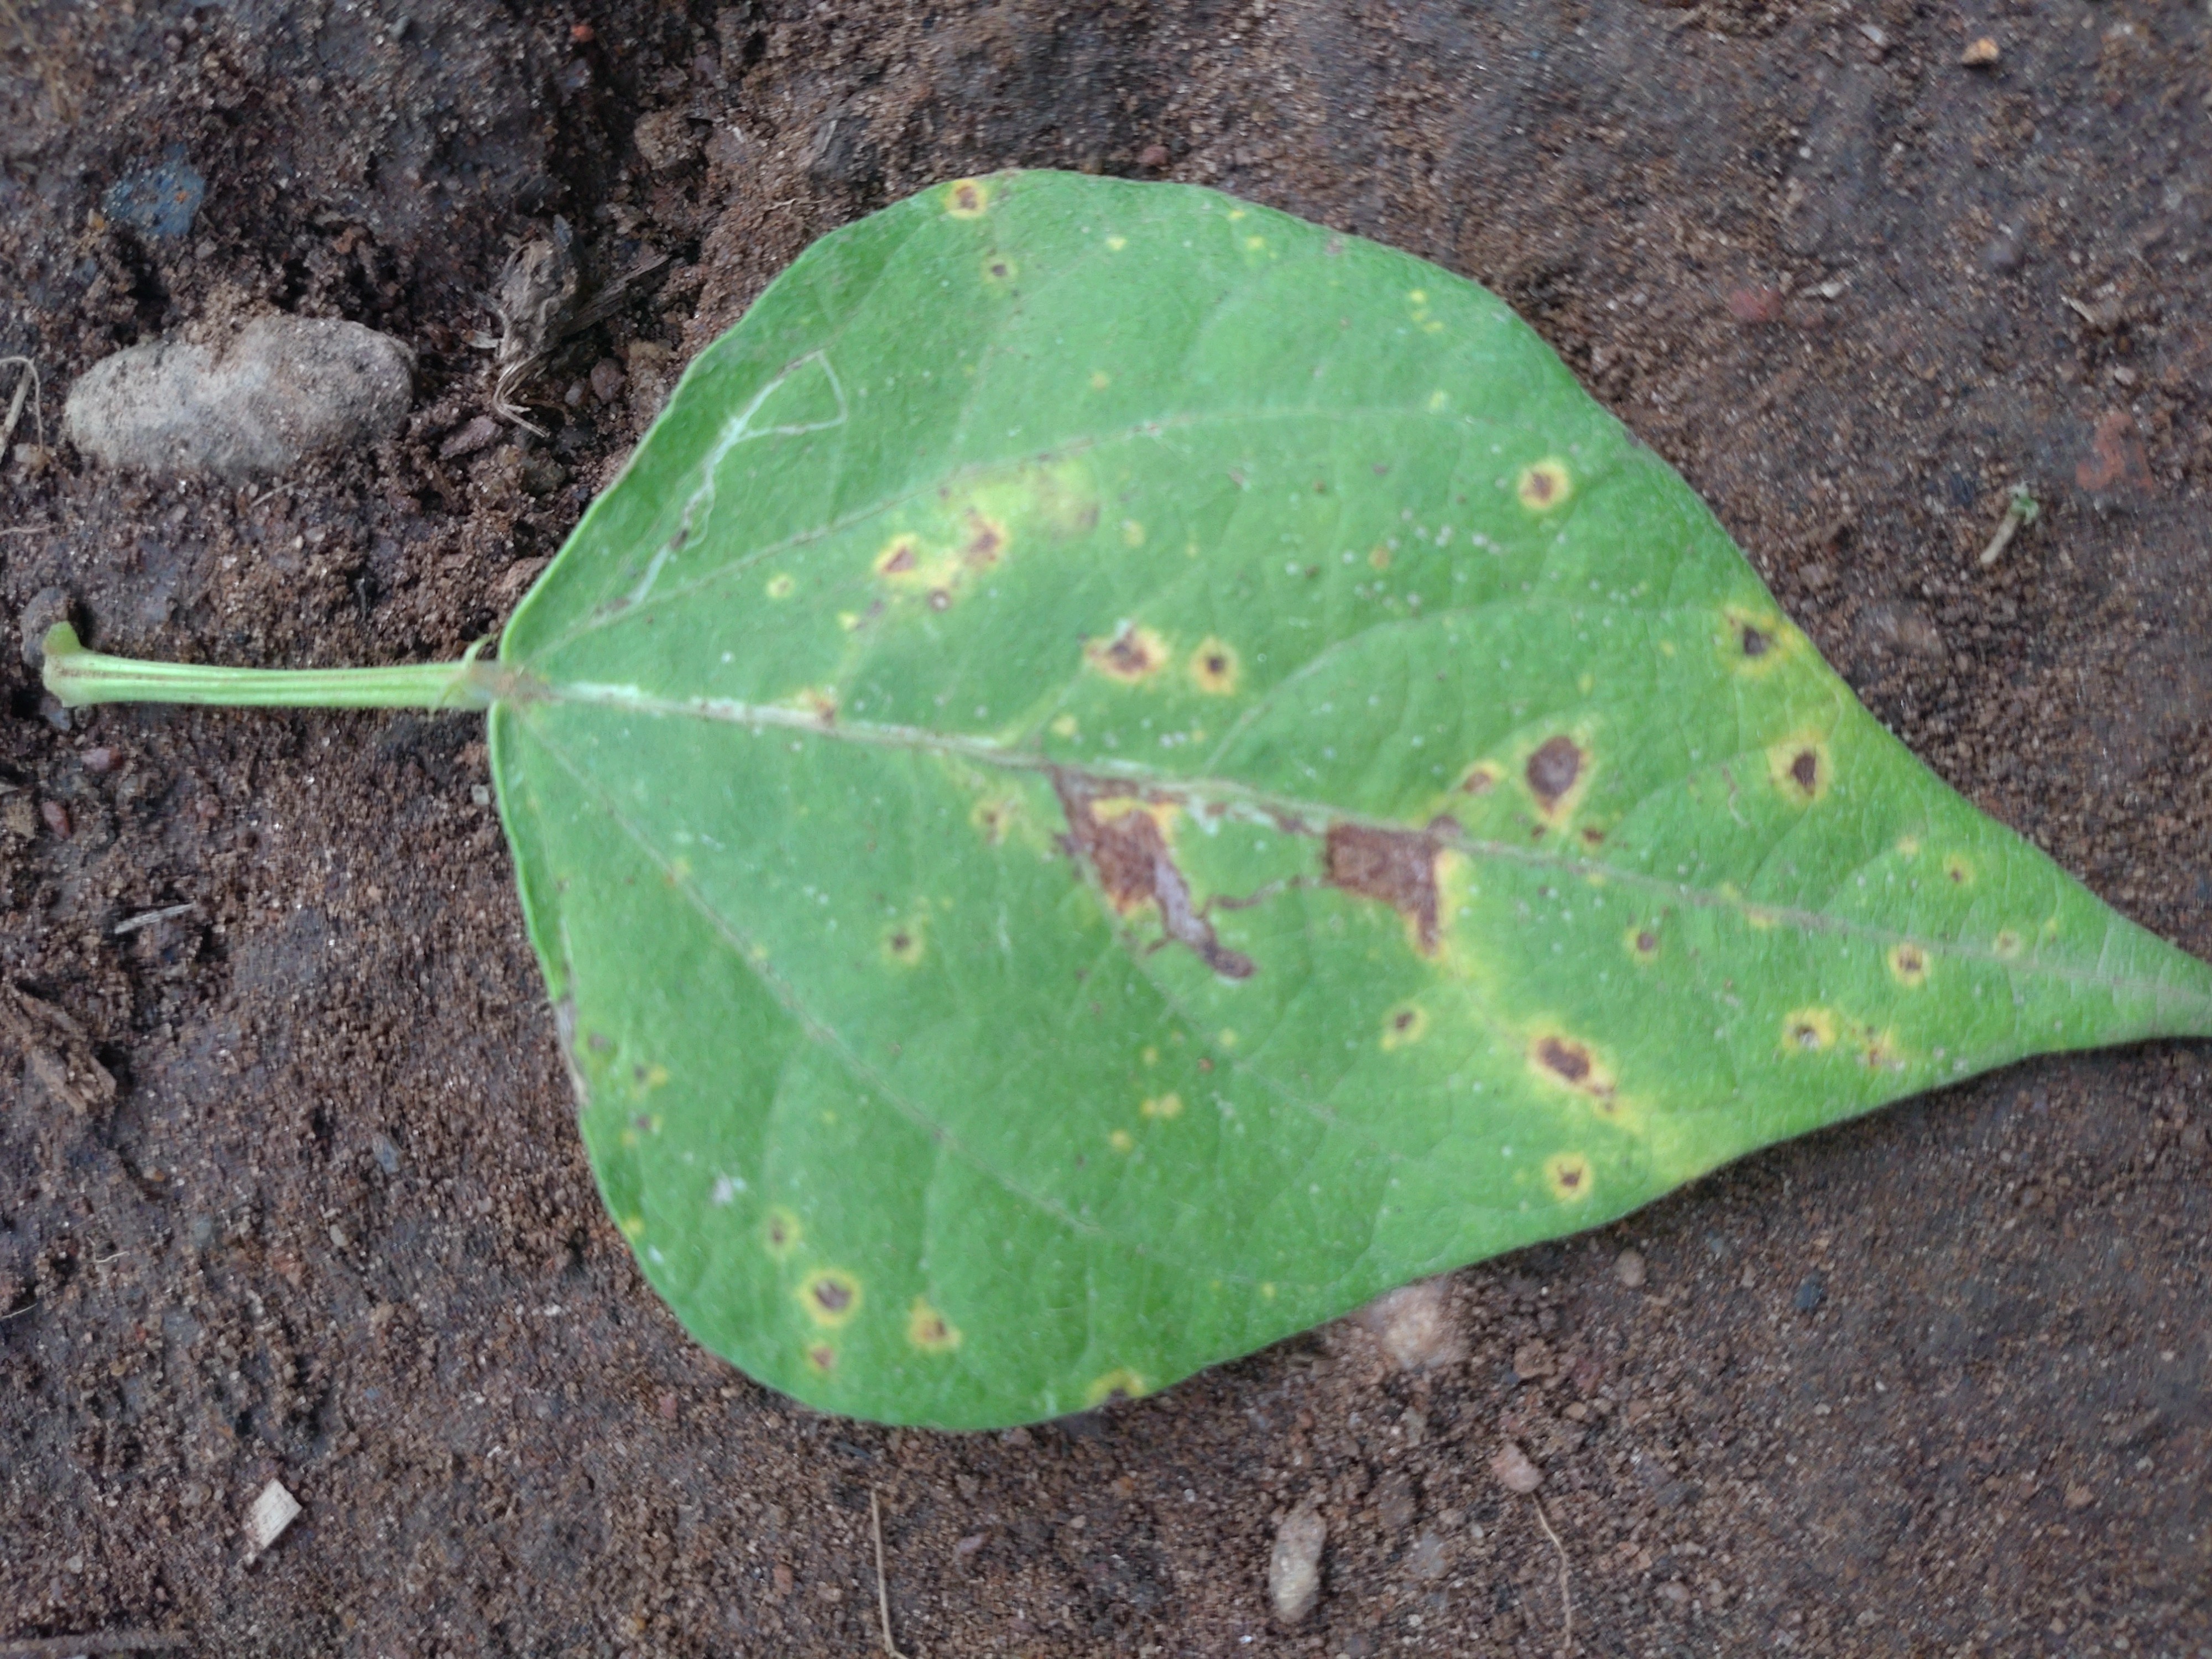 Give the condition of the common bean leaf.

rust
